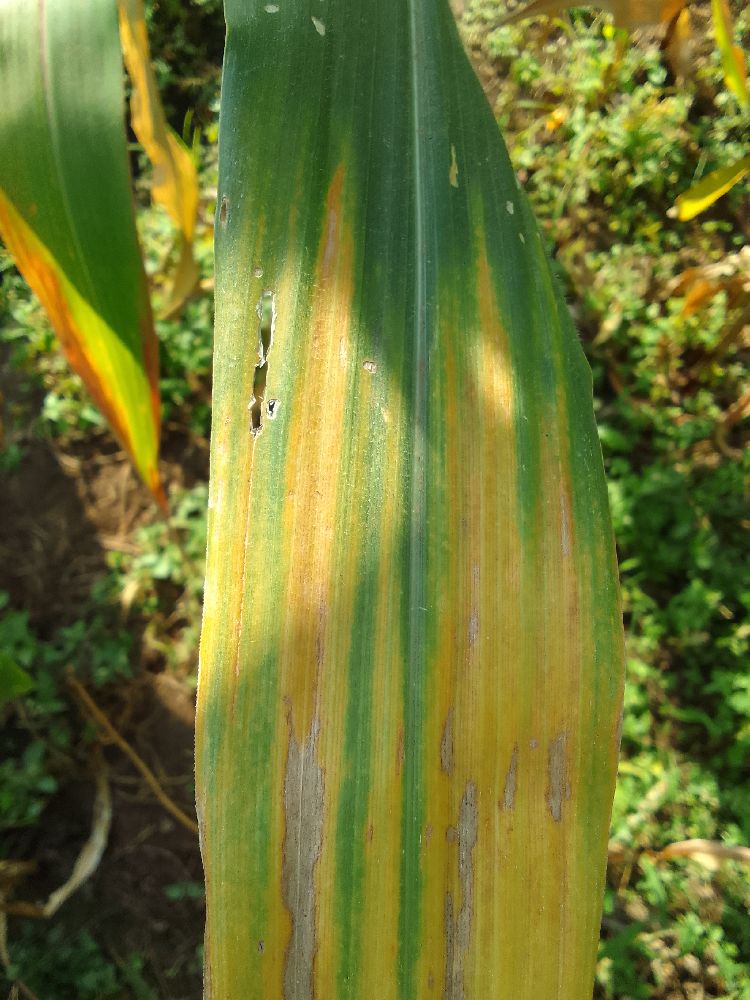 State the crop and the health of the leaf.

maize, maize lethal necrosis
